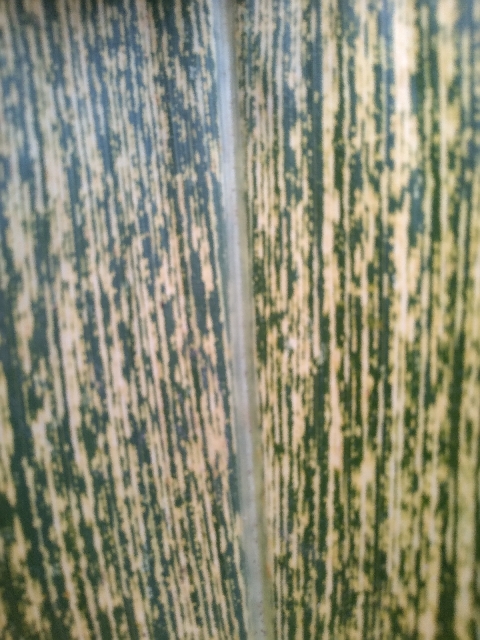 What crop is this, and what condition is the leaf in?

maize, maize streak virus
